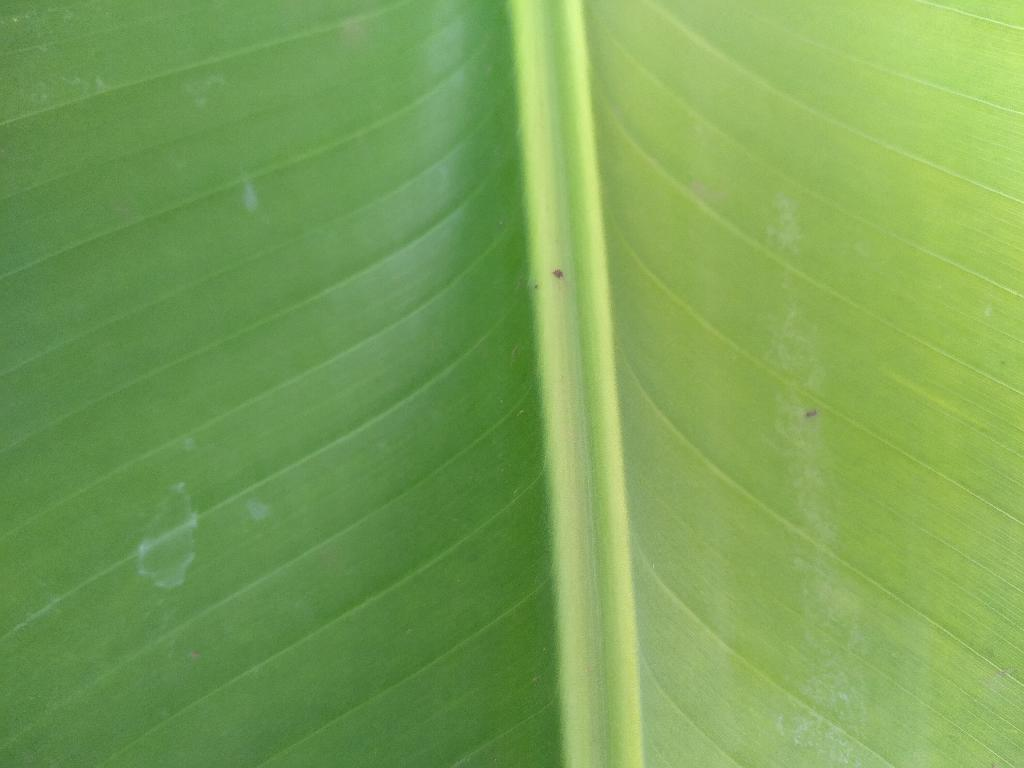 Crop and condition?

banana, healthy
